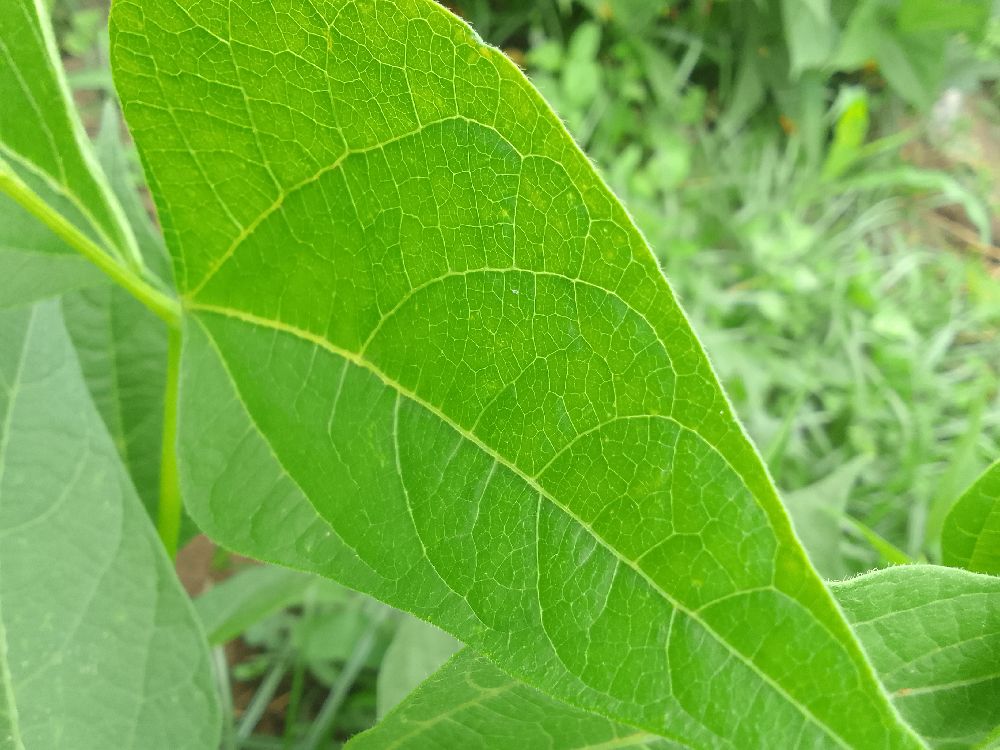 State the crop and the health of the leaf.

common bean, healthy
